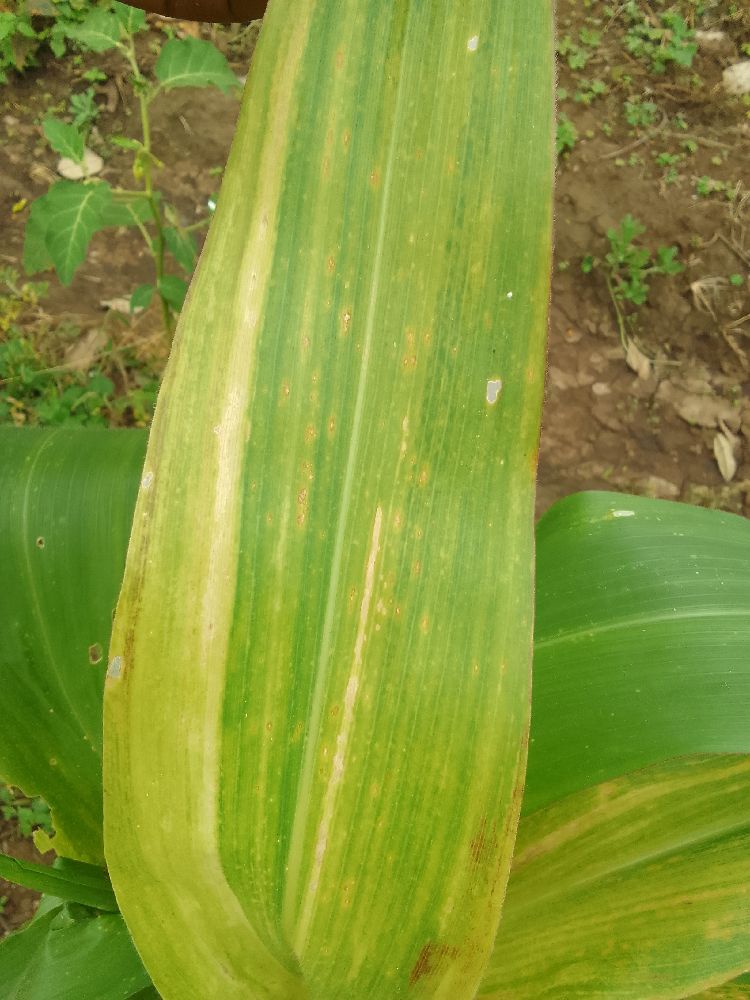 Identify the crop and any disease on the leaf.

maize, maize lethal necrosis
